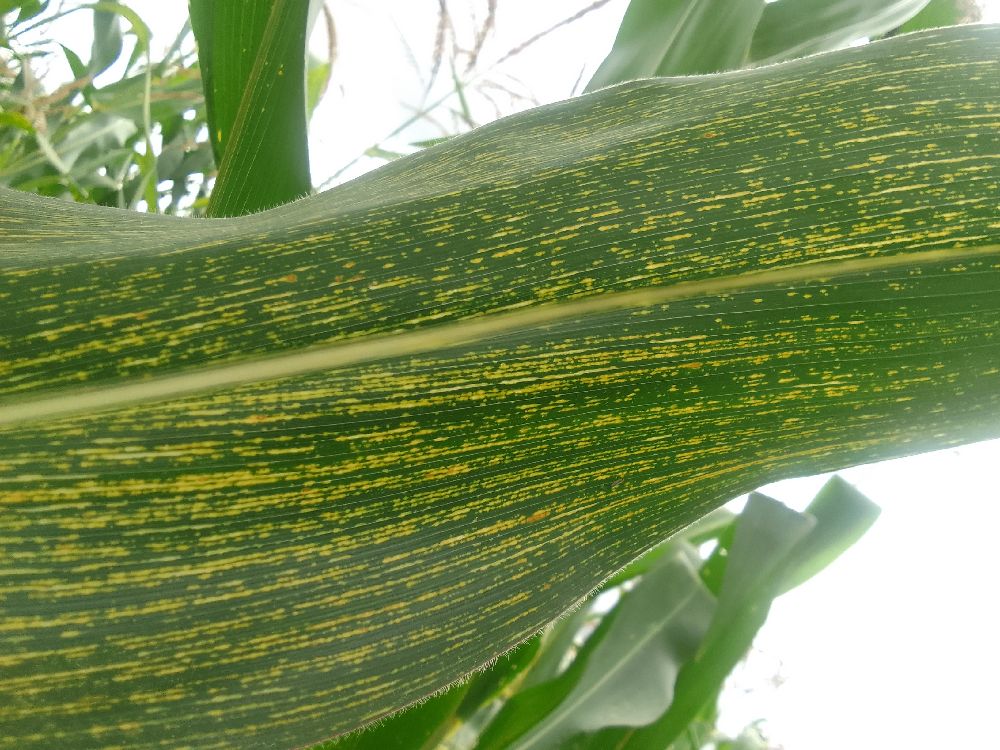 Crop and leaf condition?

maize, maize streak virus
